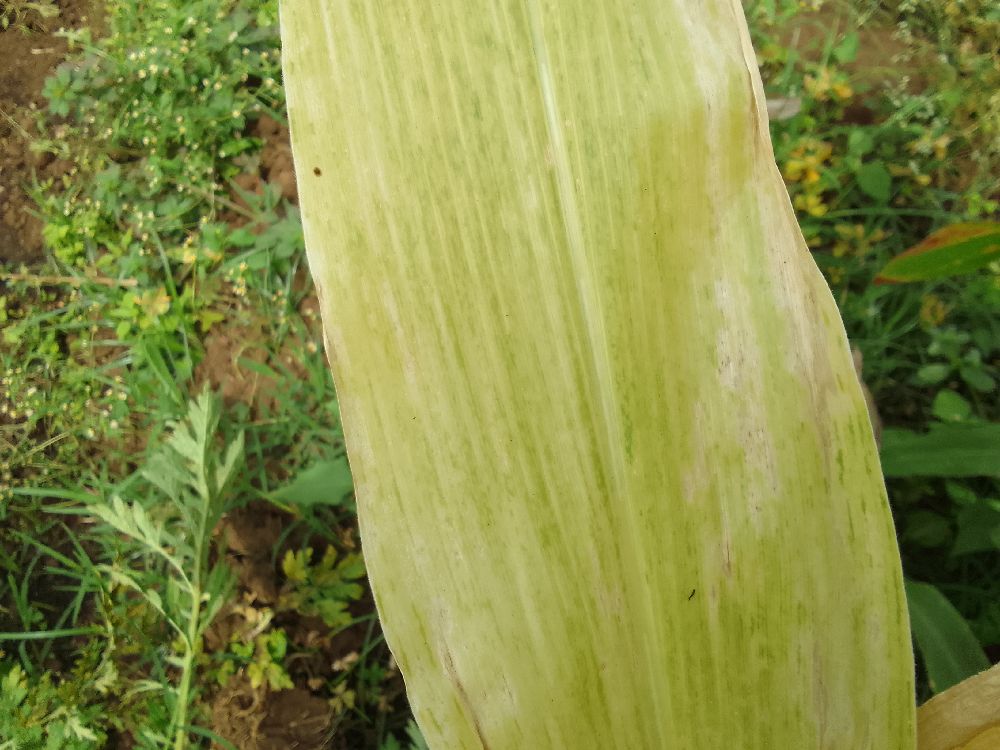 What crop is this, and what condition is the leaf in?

maize, maize lethal necrosis
